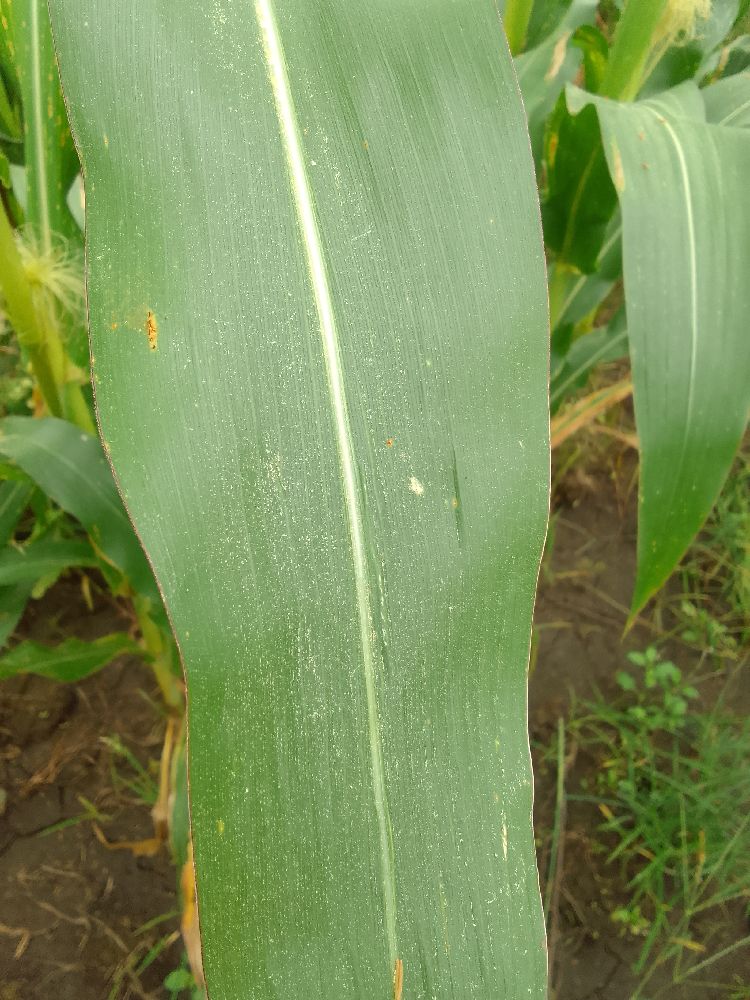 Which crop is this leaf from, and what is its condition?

maize, healthy
